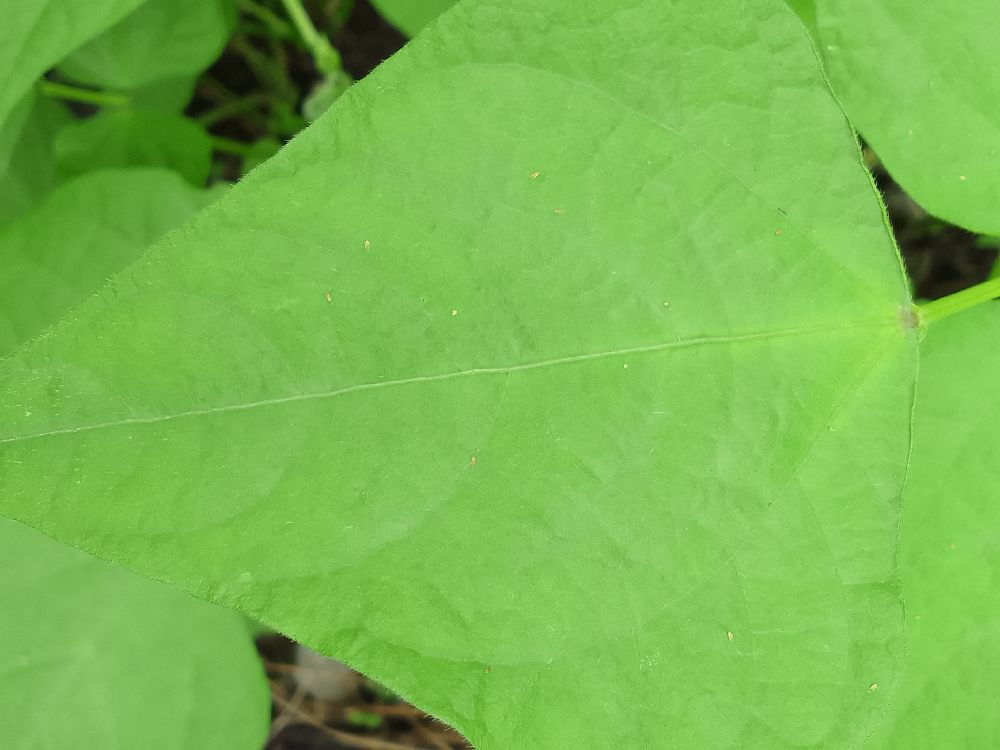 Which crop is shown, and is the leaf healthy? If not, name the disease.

common bean, healthy
